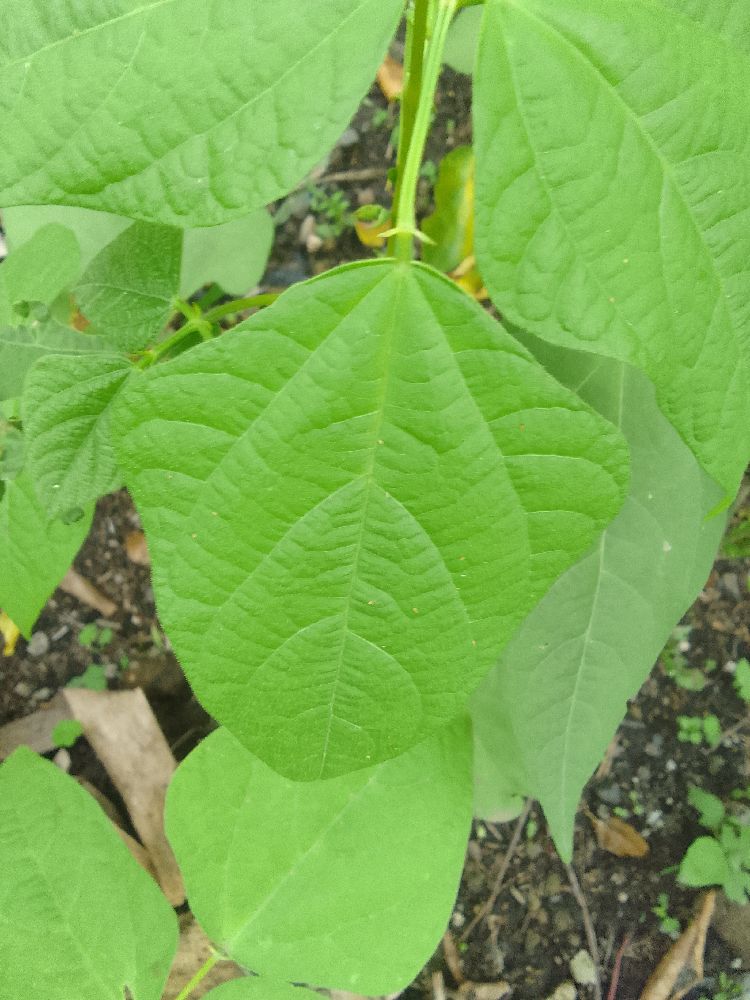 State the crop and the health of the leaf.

common bean, healthy
